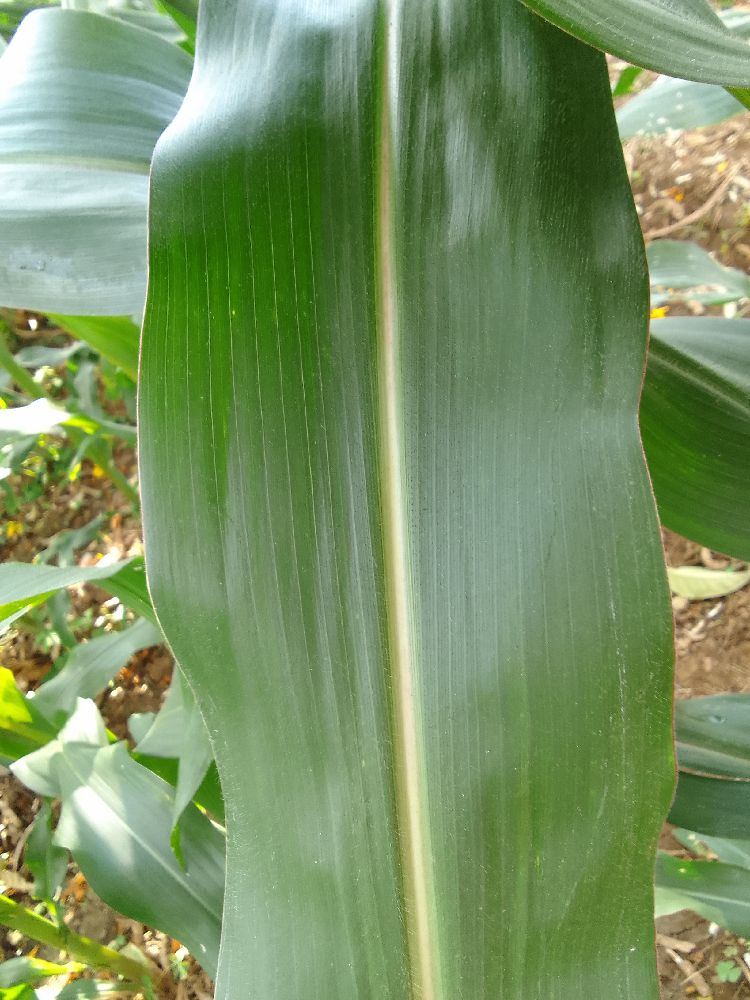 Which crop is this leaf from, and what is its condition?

maize, healthy
